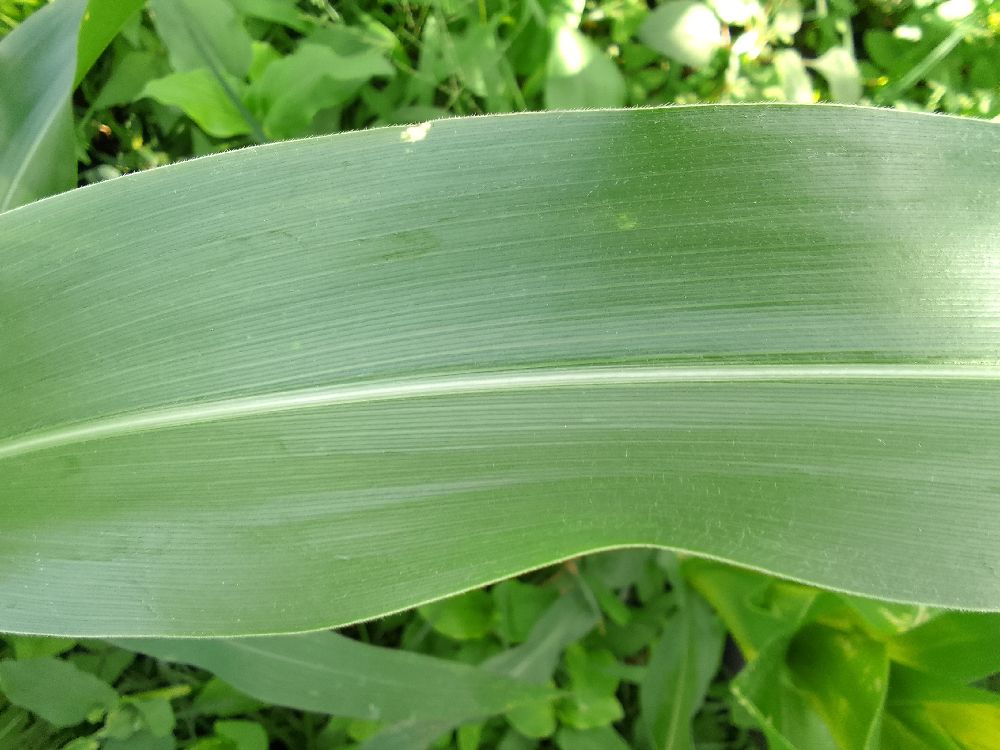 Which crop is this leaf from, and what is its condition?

maize, healthy
